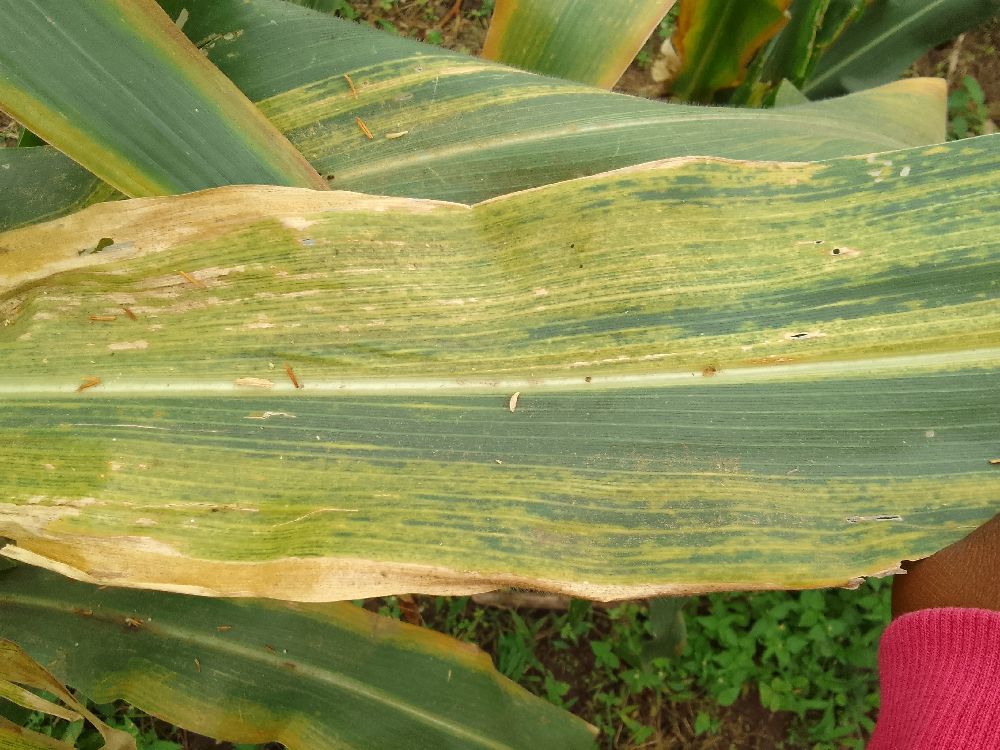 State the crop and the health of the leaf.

maize, maize lethal necrosis
